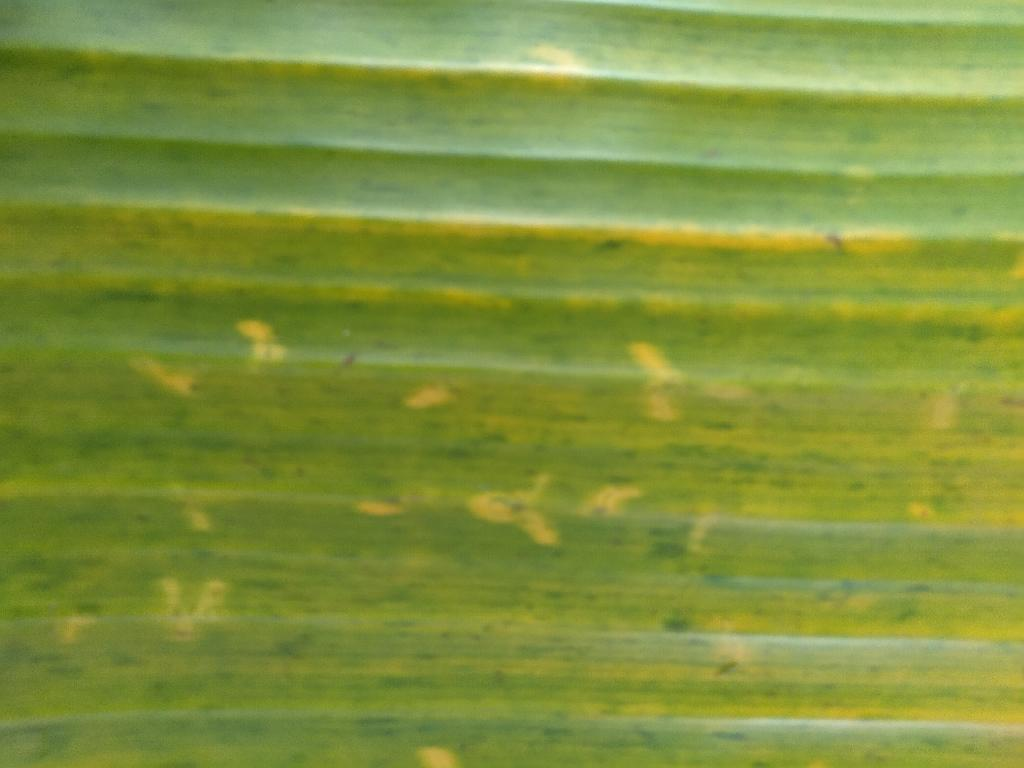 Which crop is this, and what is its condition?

banana, fusarium wilt race 1
